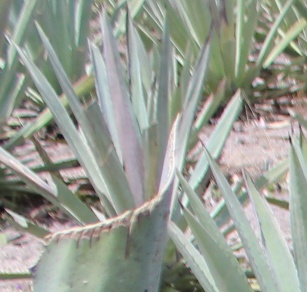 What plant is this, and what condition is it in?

agave, small
